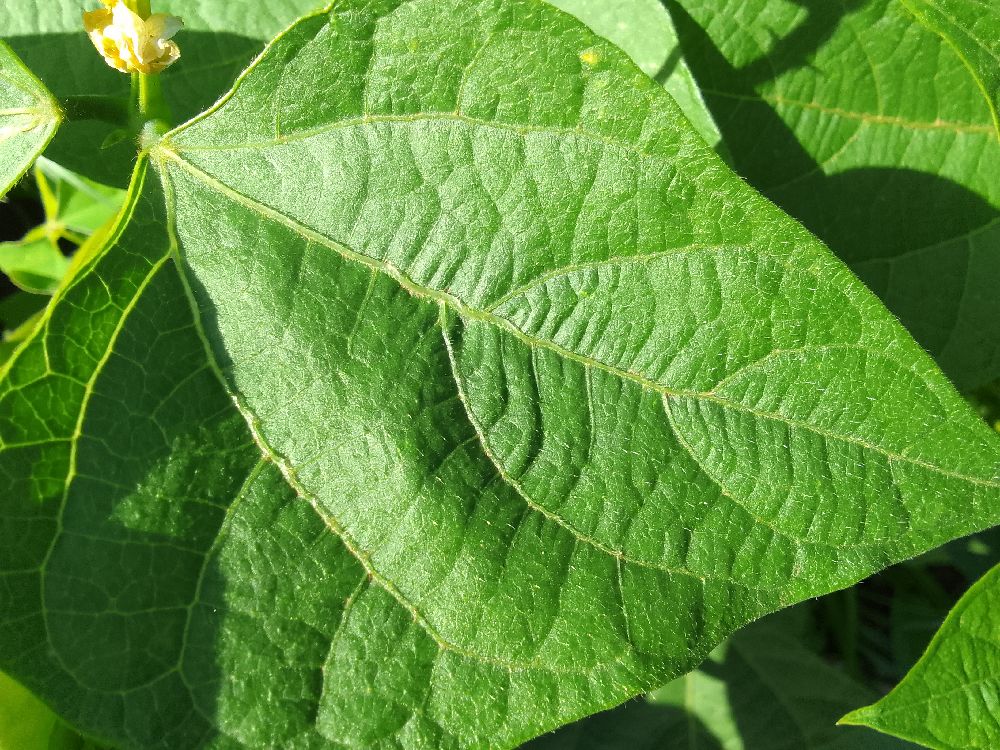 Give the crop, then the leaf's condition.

common bean, healthy
